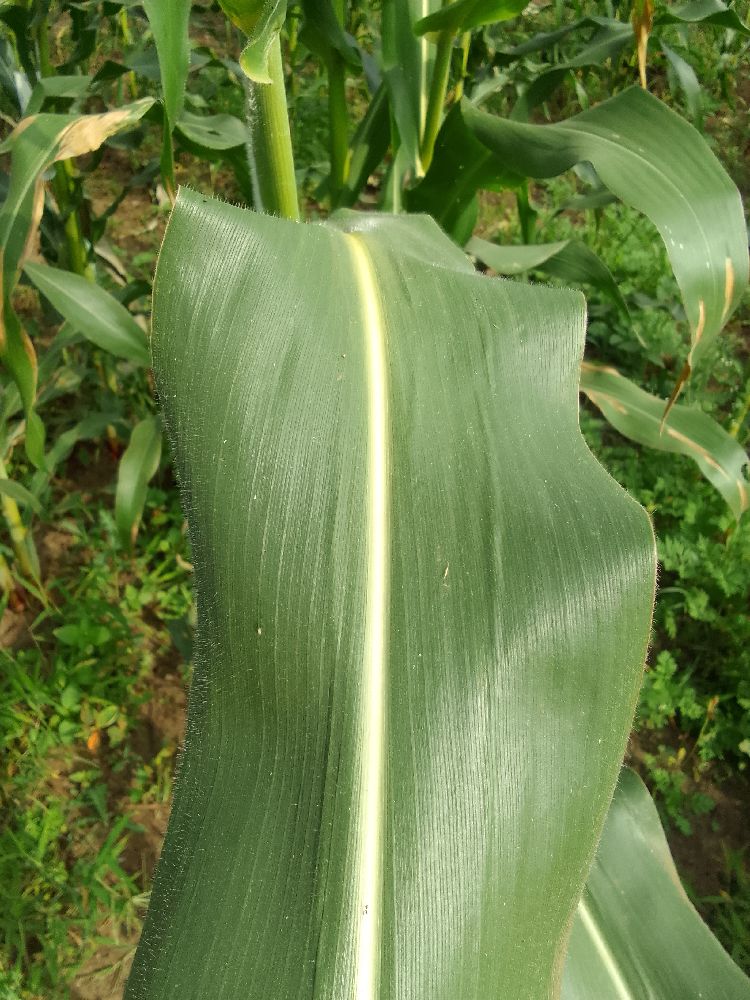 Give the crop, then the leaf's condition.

maize, healthy
